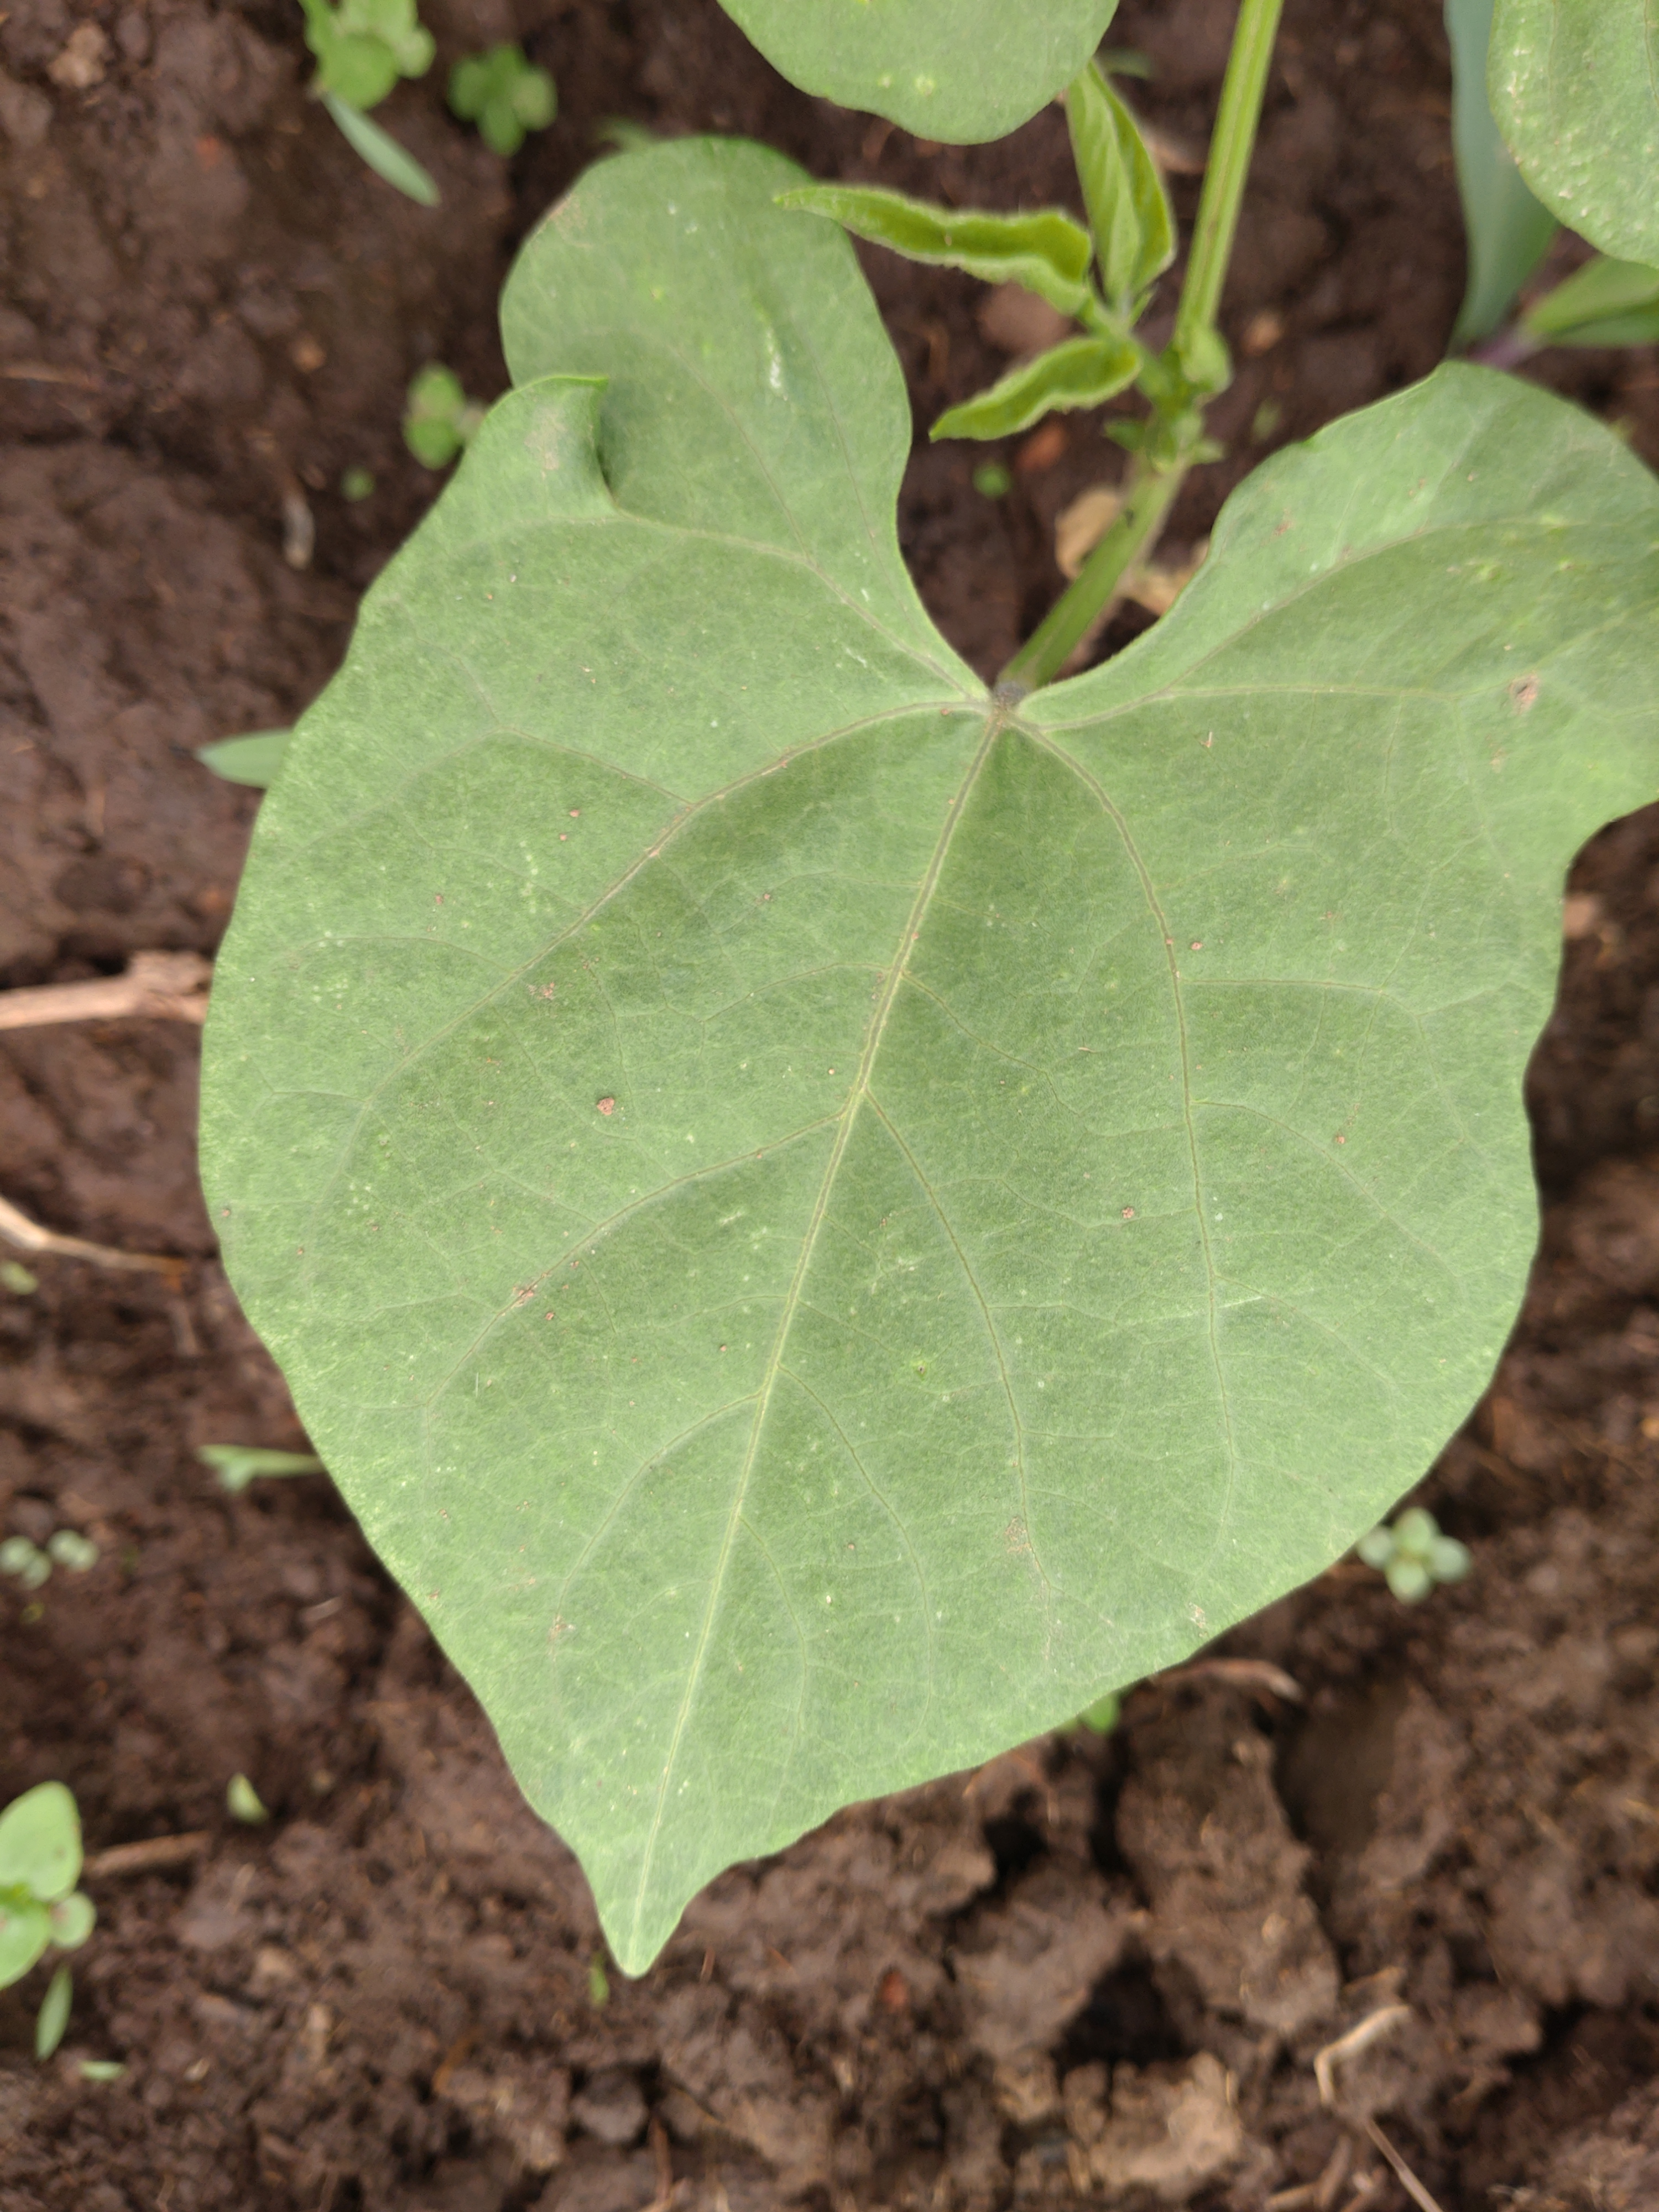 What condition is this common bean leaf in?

healthy
